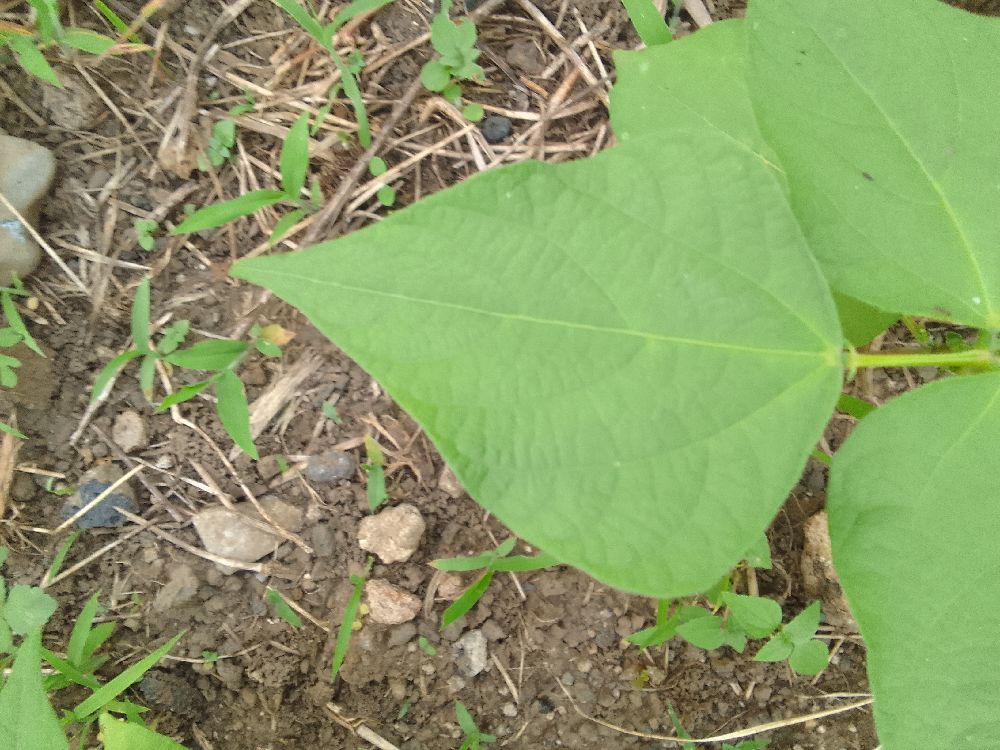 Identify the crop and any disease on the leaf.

common bean, healthy
